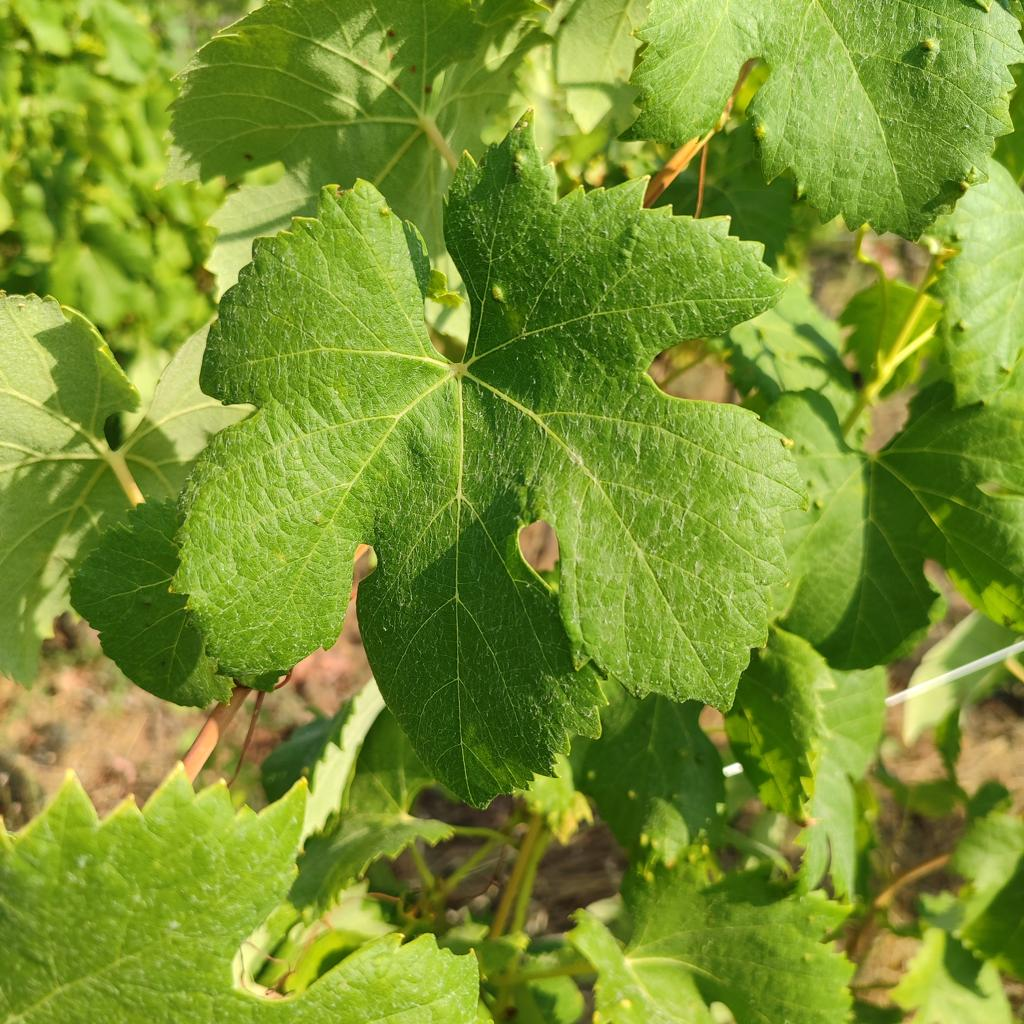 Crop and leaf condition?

grapevine, healthy
